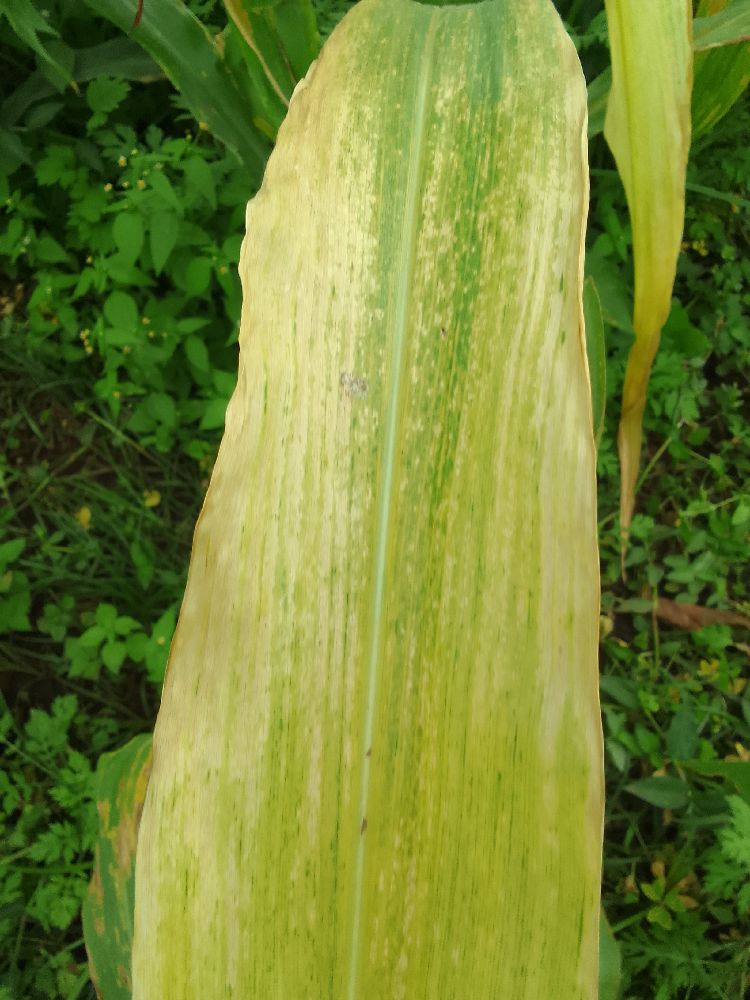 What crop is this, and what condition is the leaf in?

maize, maize lethal necrosis
